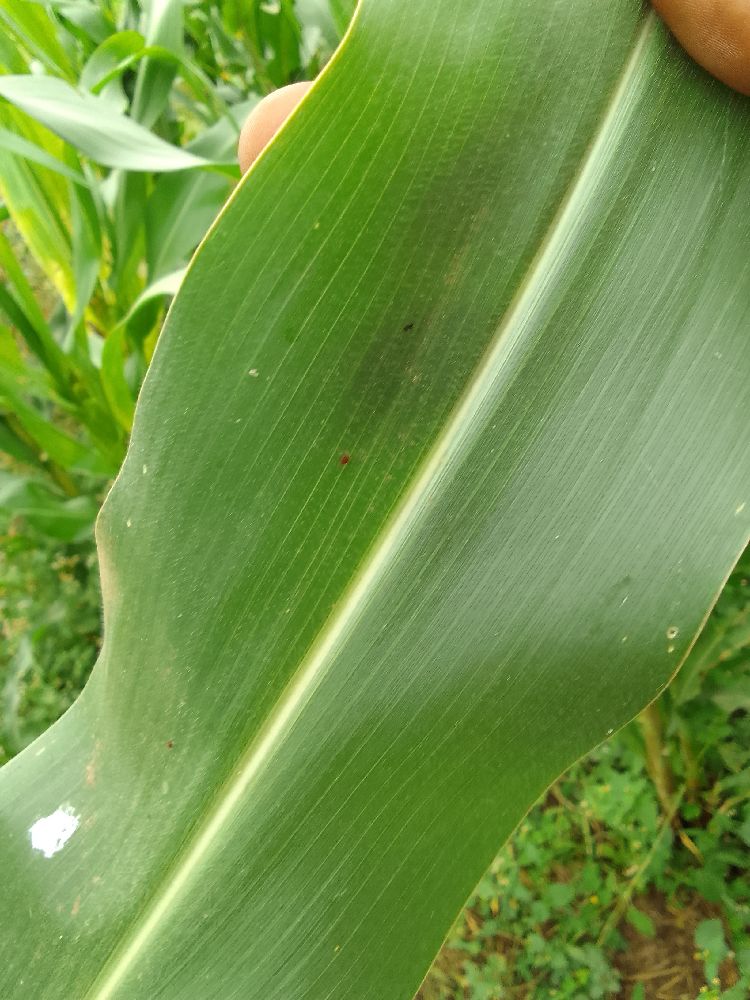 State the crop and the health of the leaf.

maize, healthy
